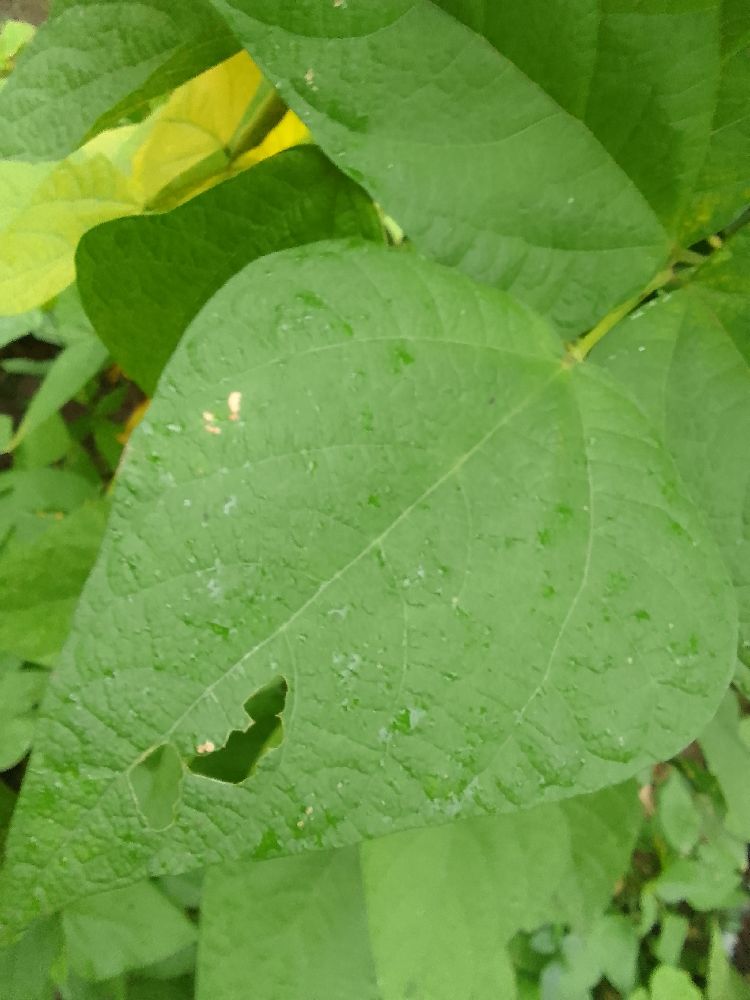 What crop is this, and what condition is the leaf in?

common bean, healthy
